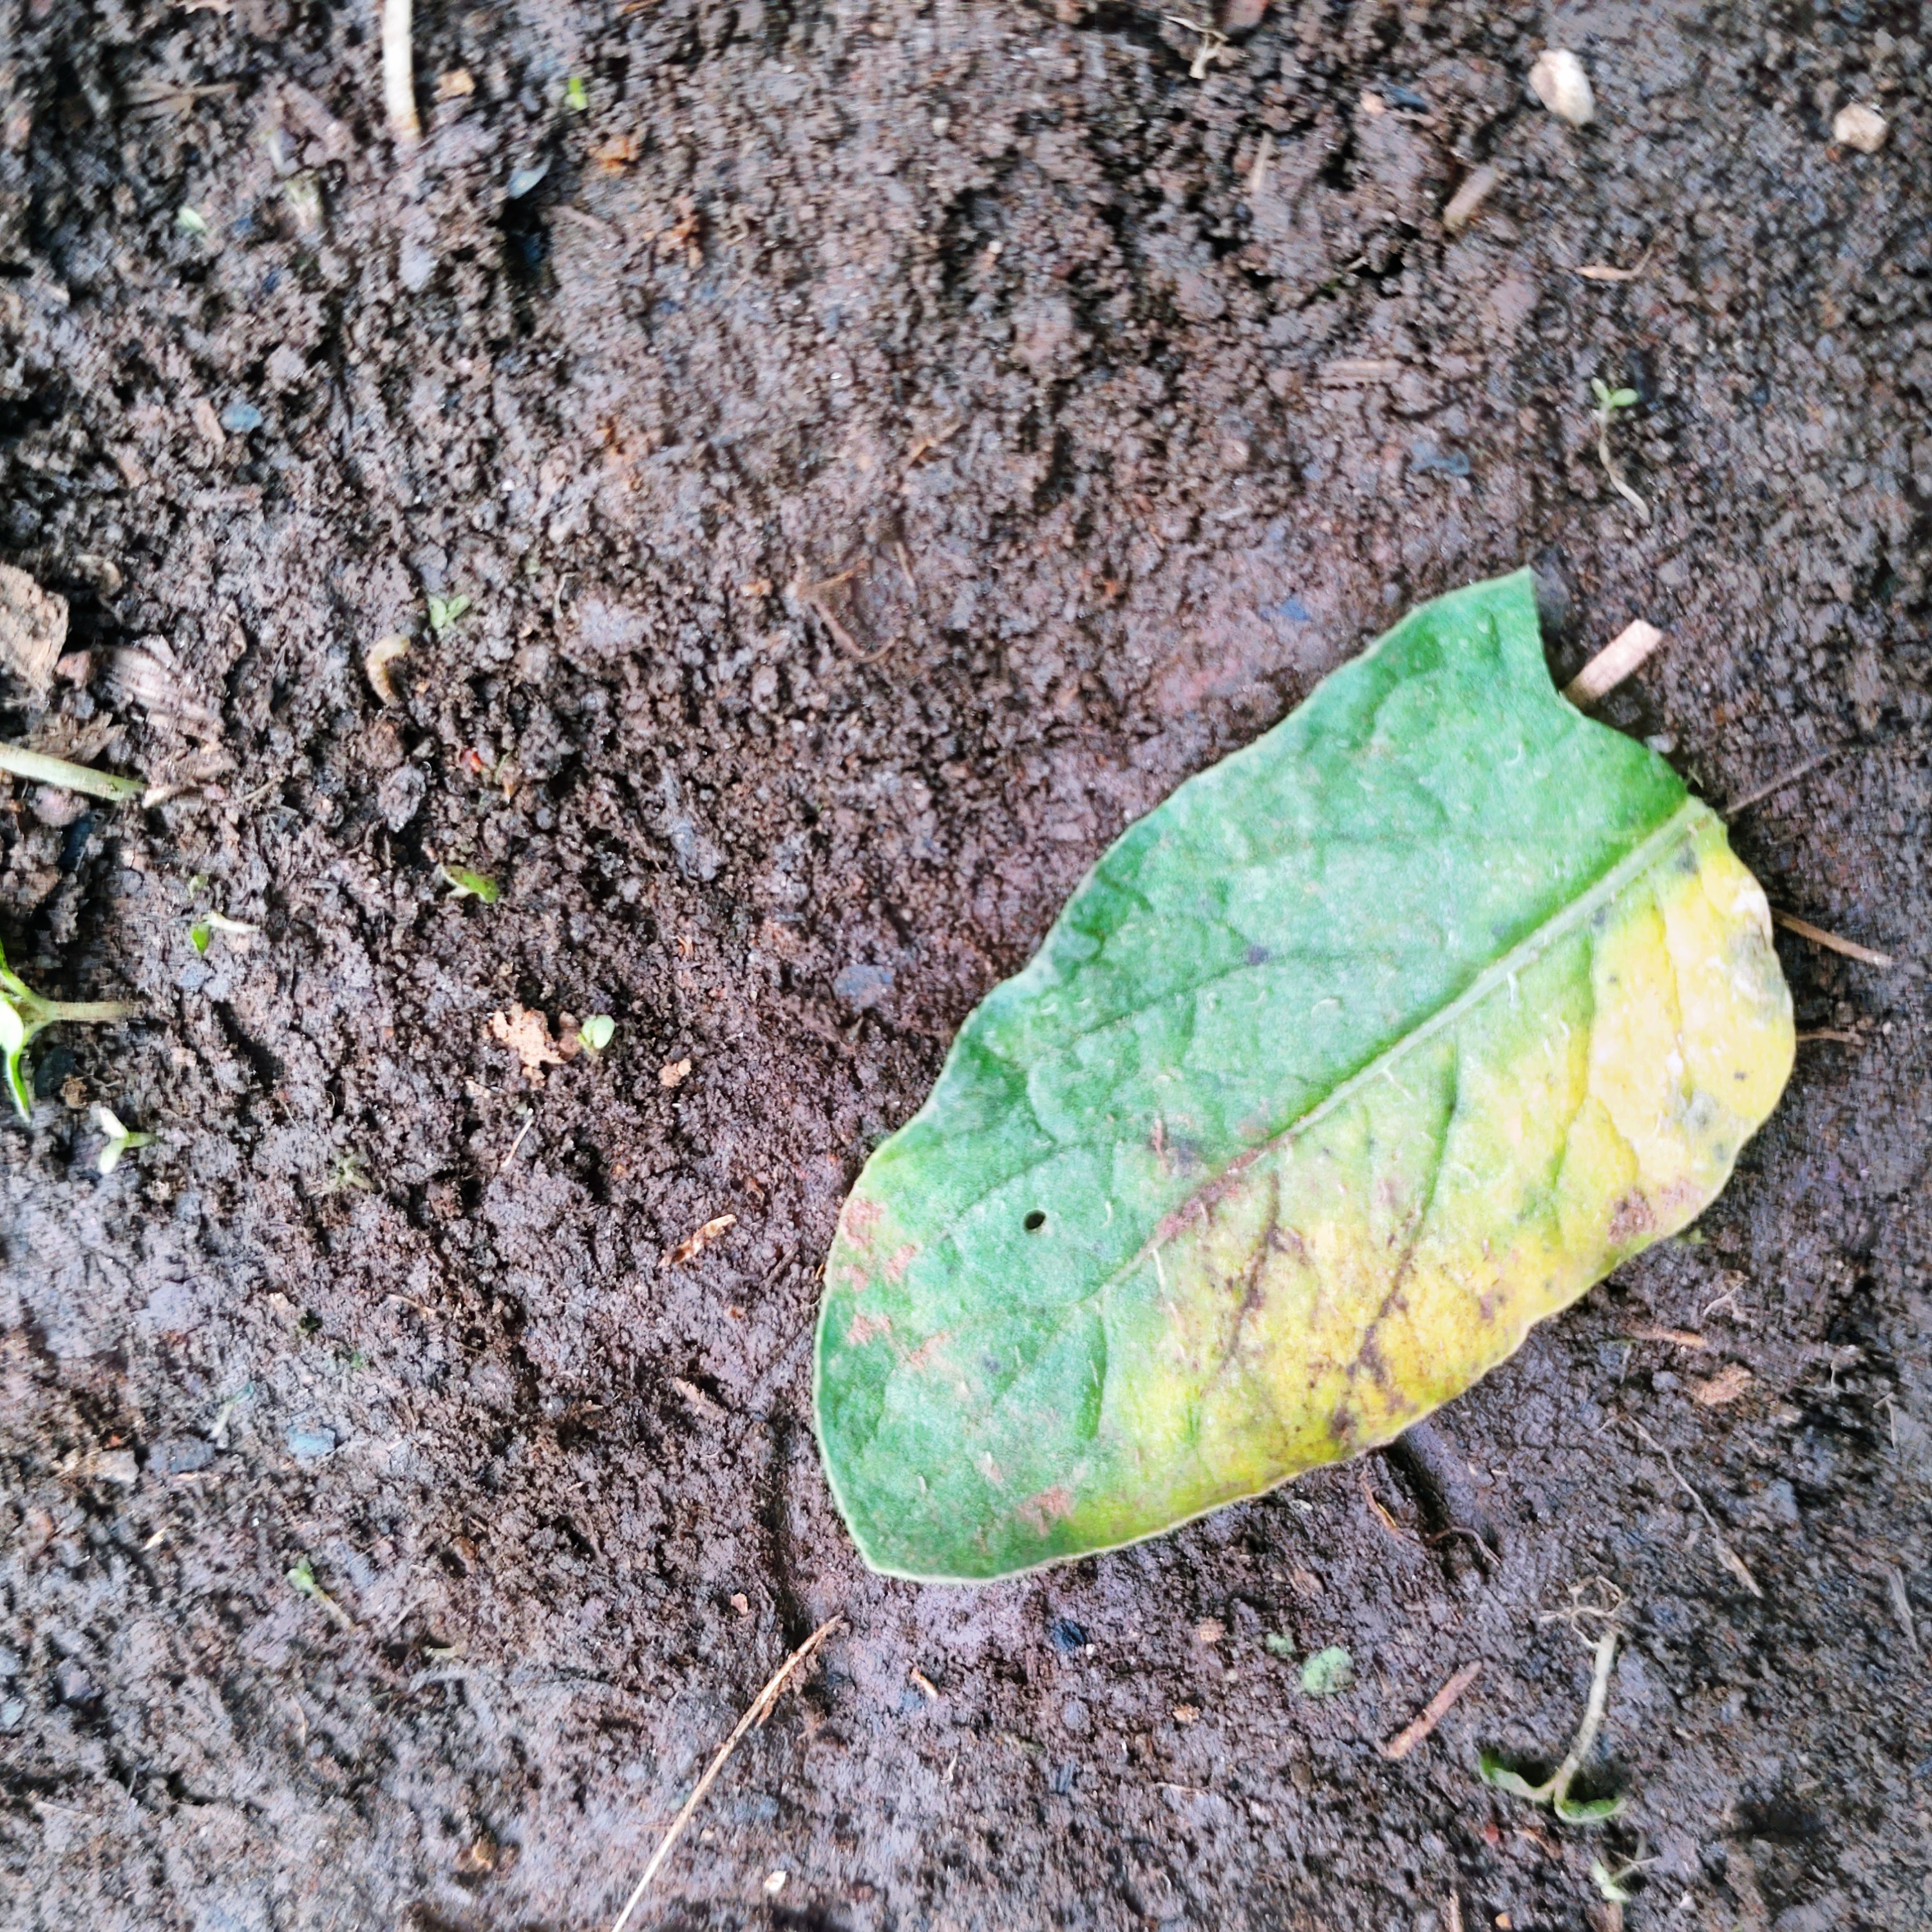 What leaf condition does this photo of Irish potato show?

late blight
